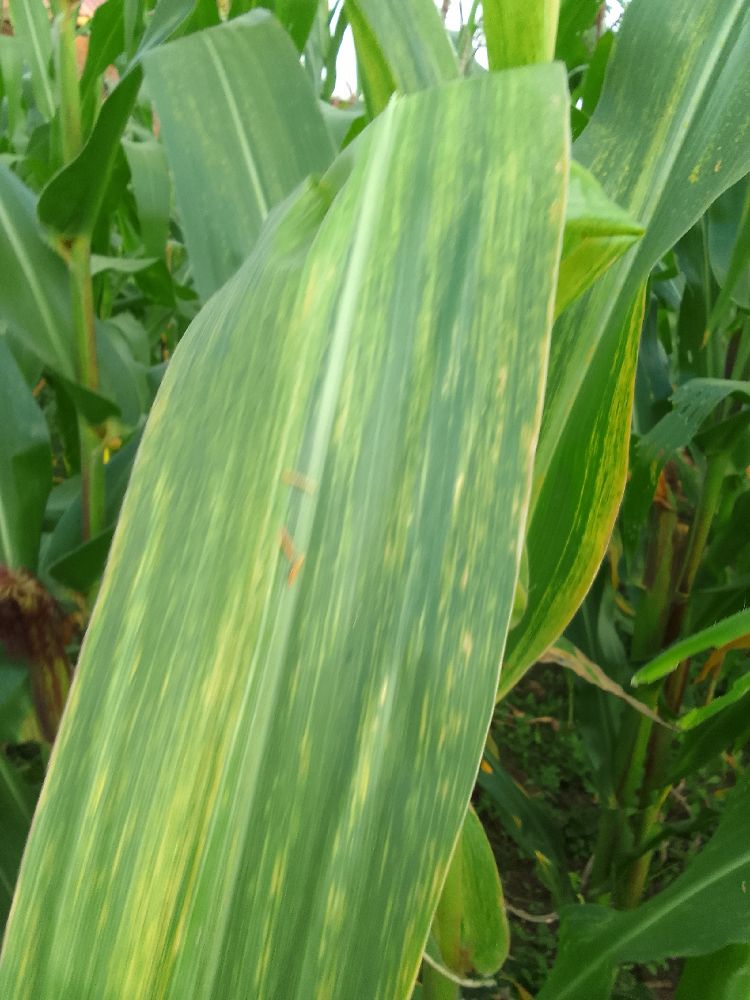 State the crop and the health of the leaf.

maize, maize lethal necrosis
